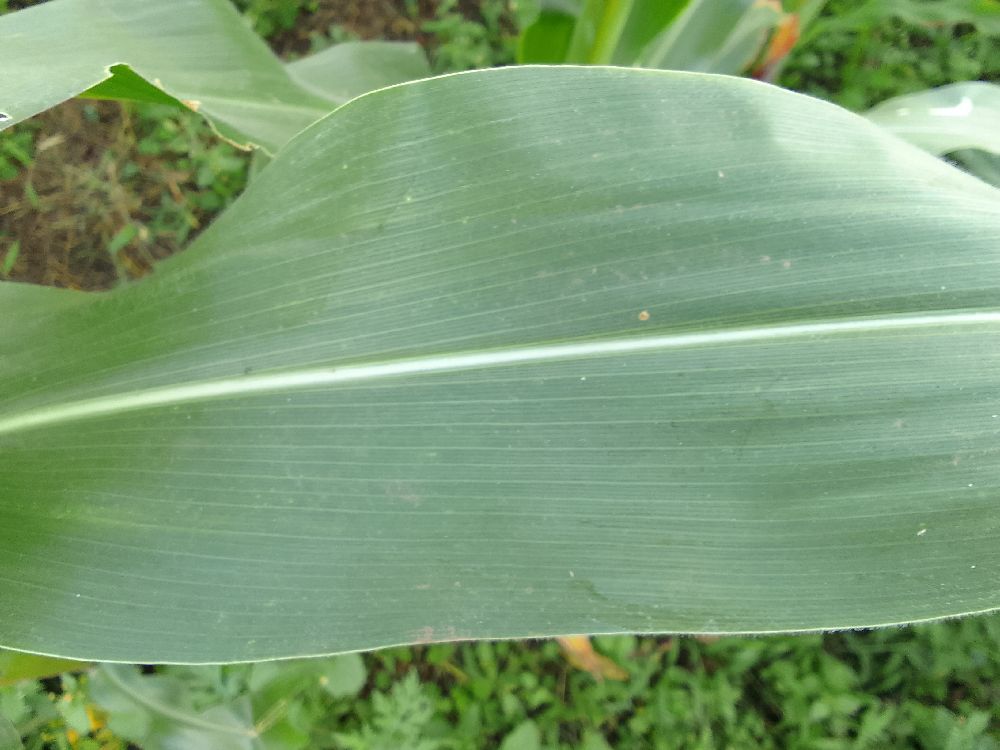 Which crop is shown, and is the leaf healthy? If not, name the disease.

maize, healthy
